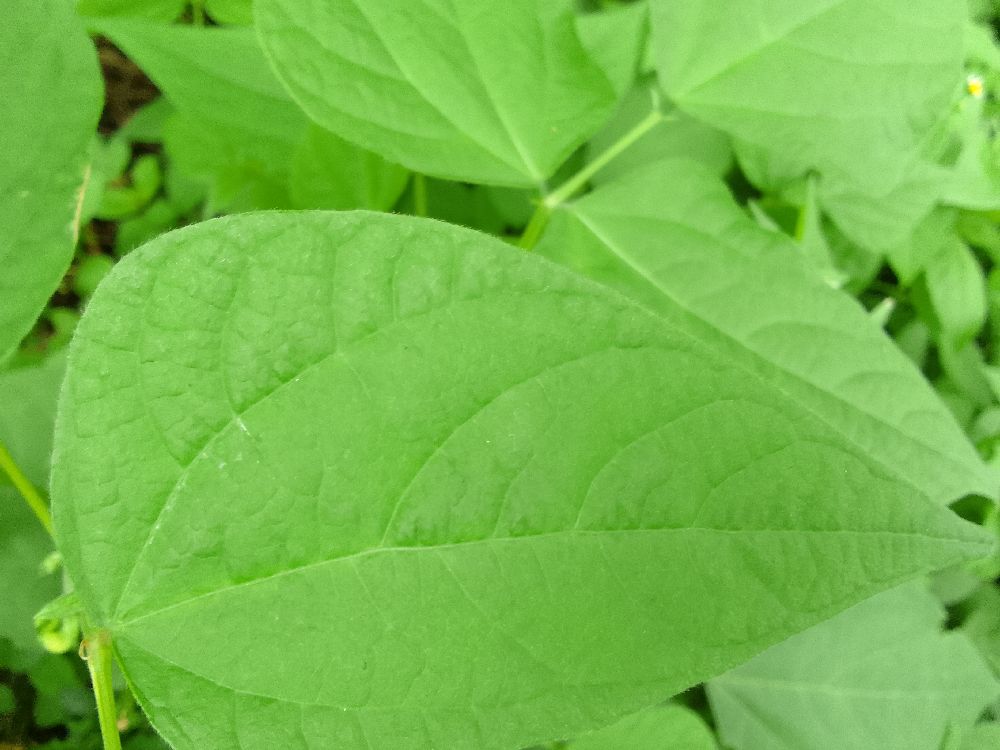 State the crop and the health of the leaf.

common bean, healthy
